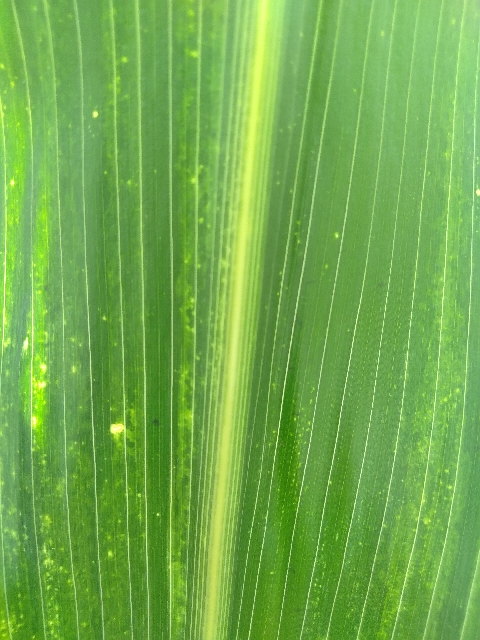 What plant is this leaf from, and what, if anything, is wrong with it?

maize, maize lethal necrosis
